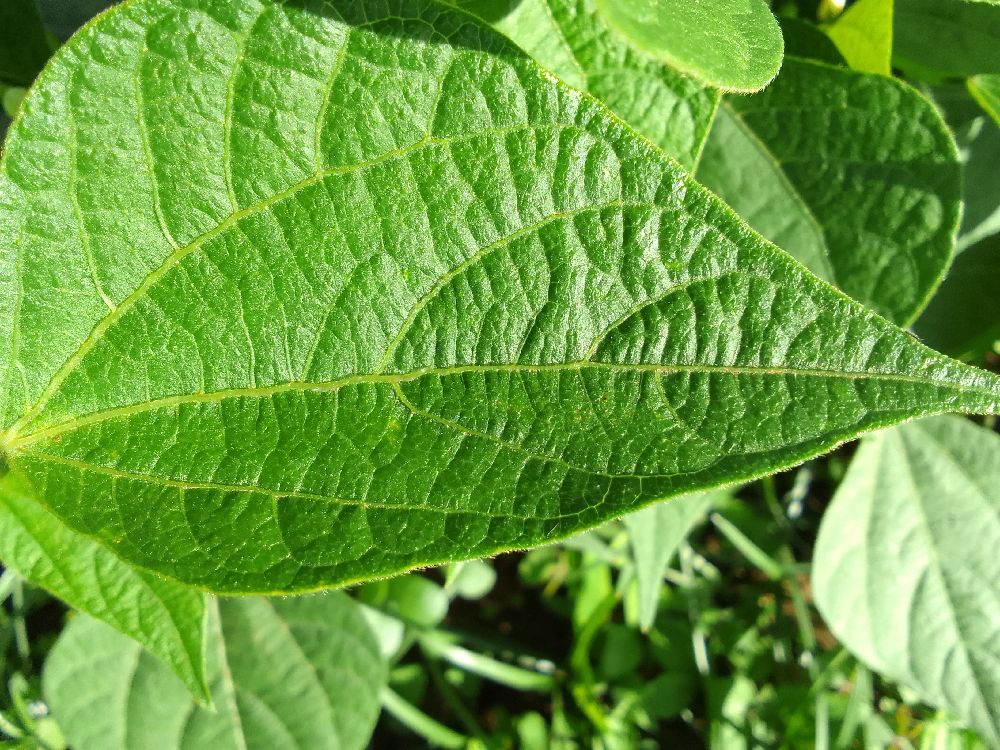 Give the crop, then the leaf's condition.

common bean, healthy
